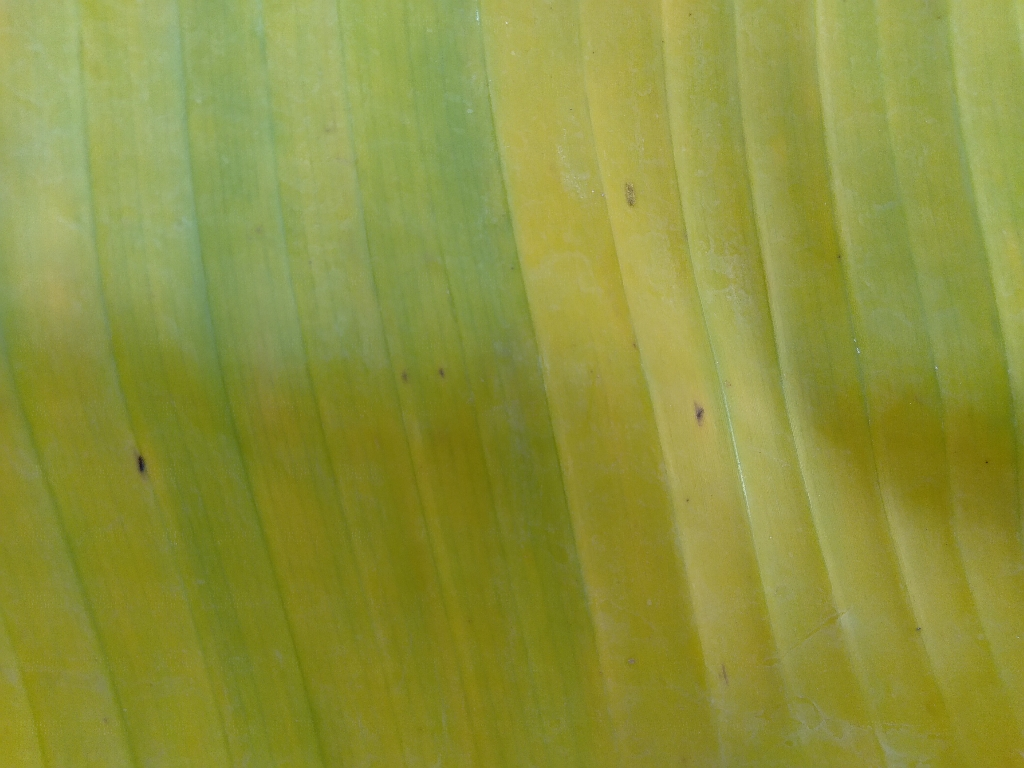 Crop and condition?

banana, fusarium wilt race 1
